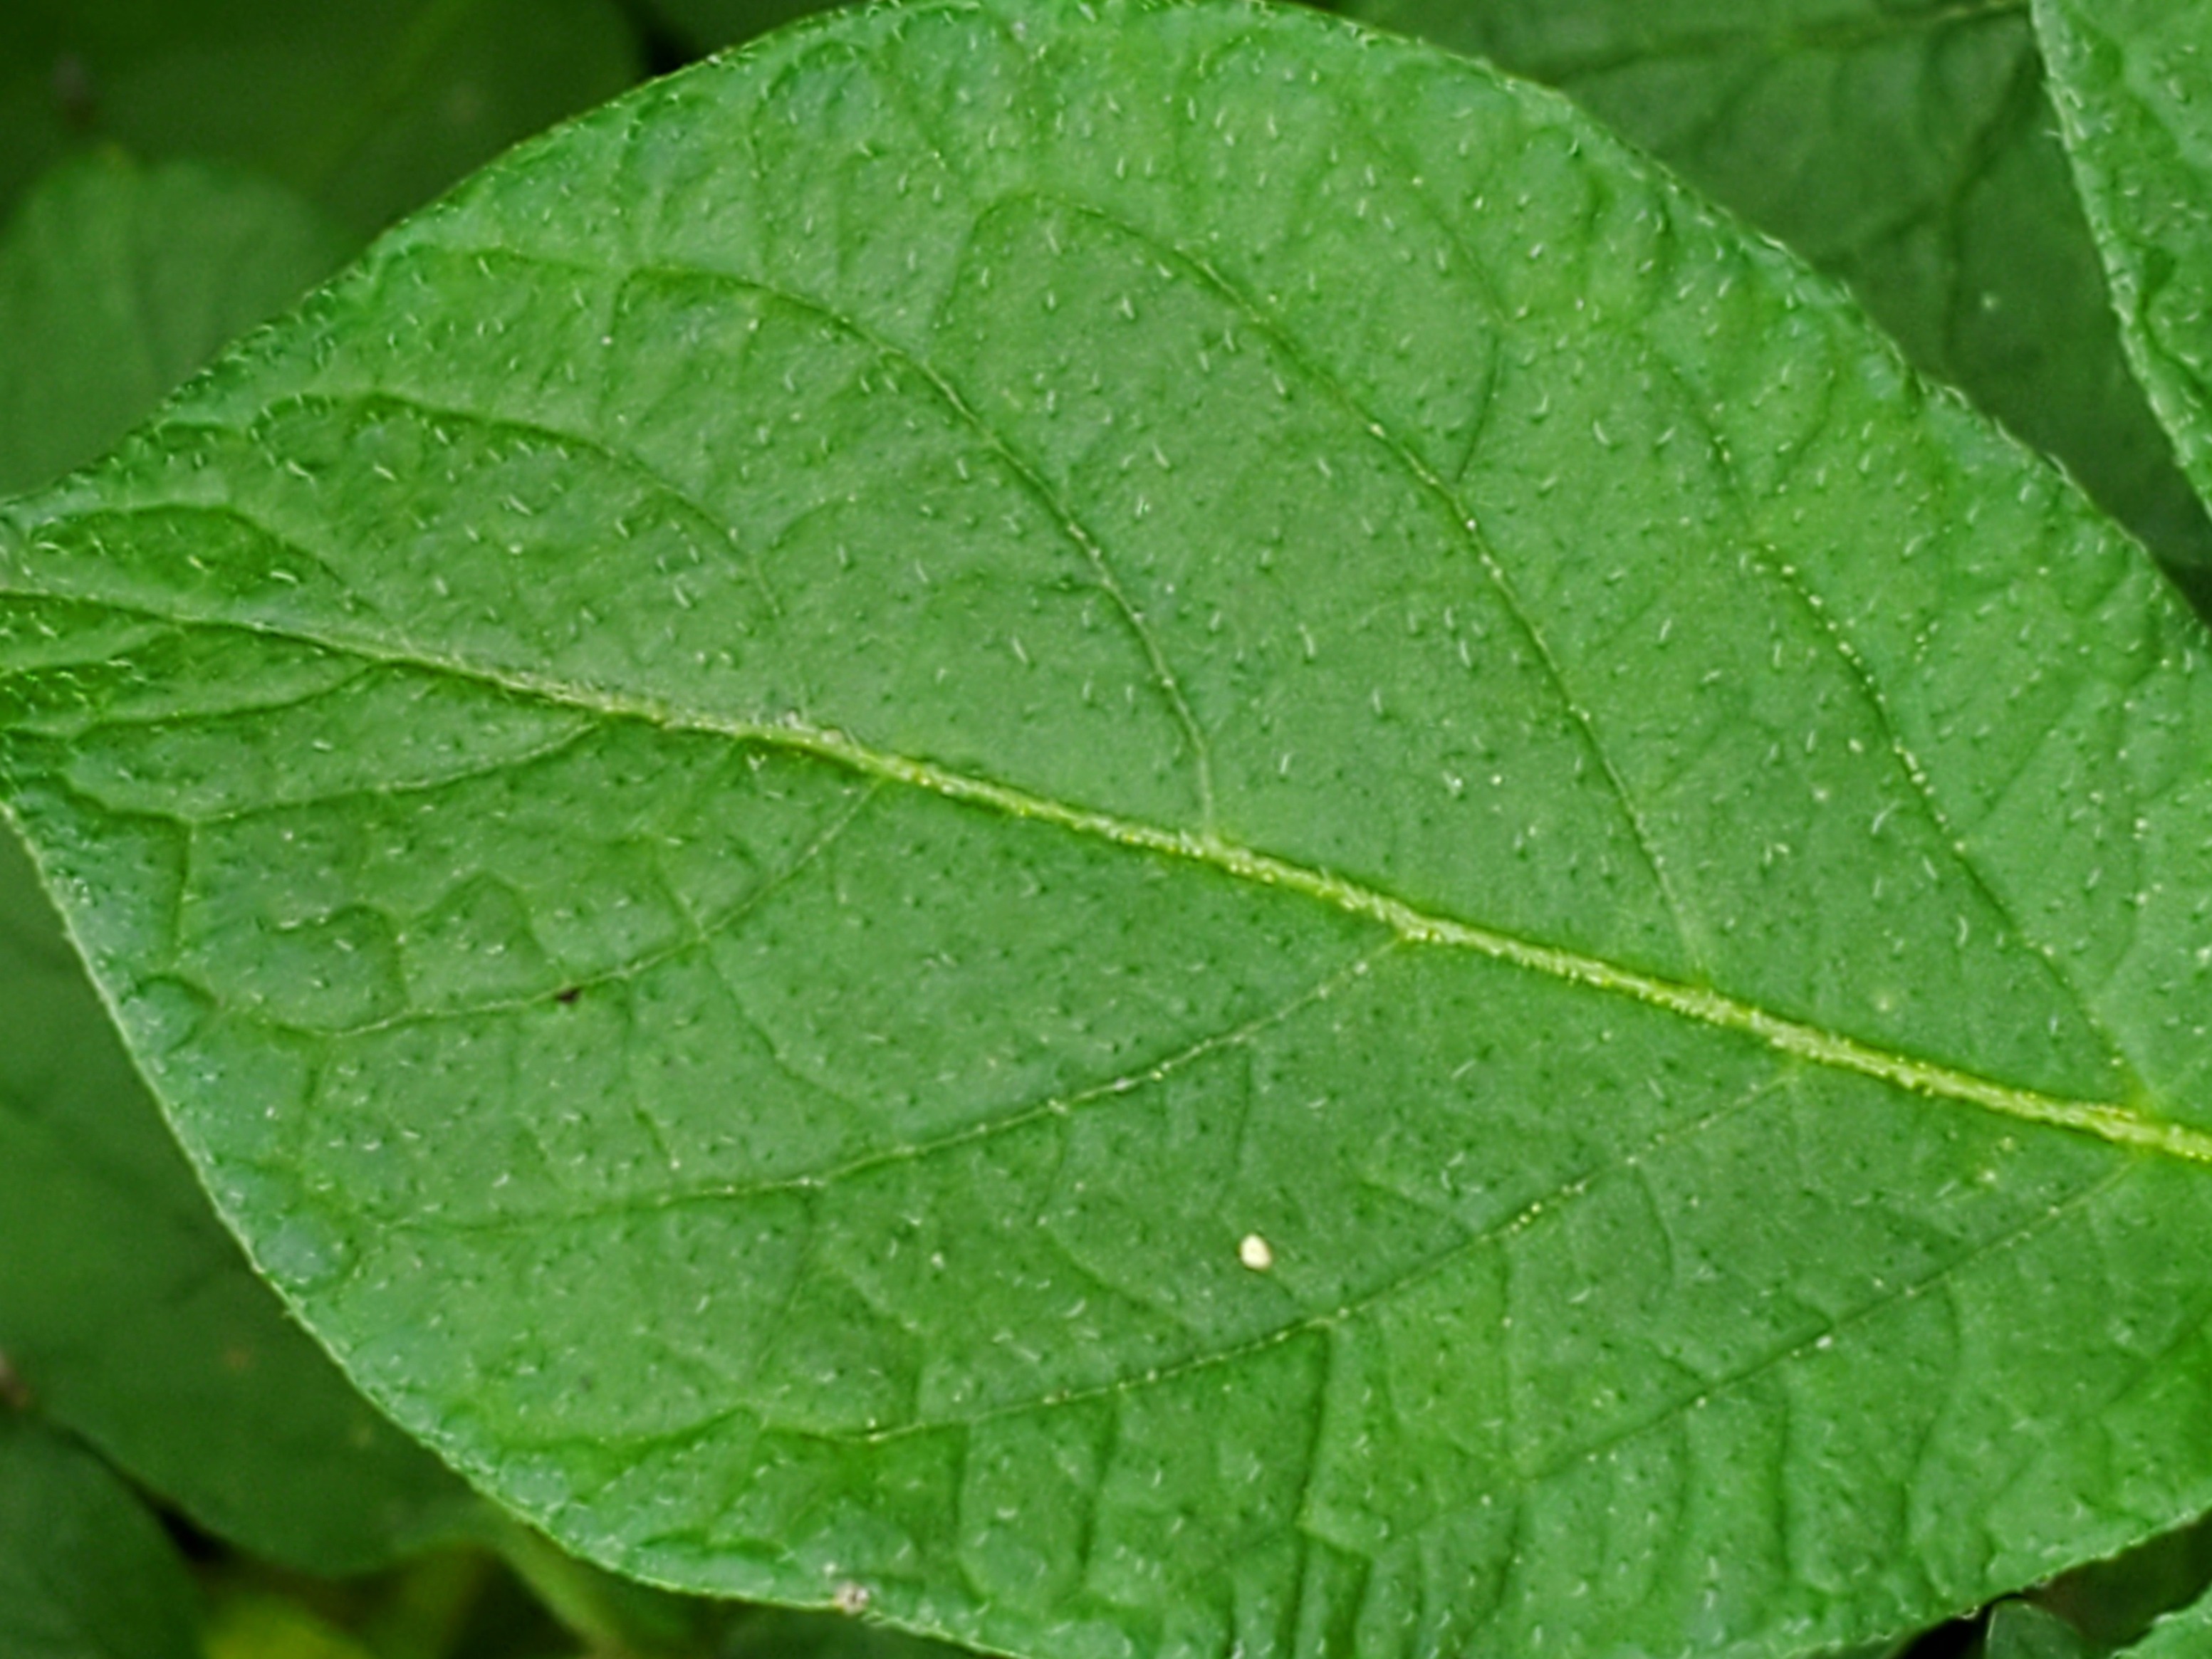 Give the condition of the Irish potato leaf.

healthy
